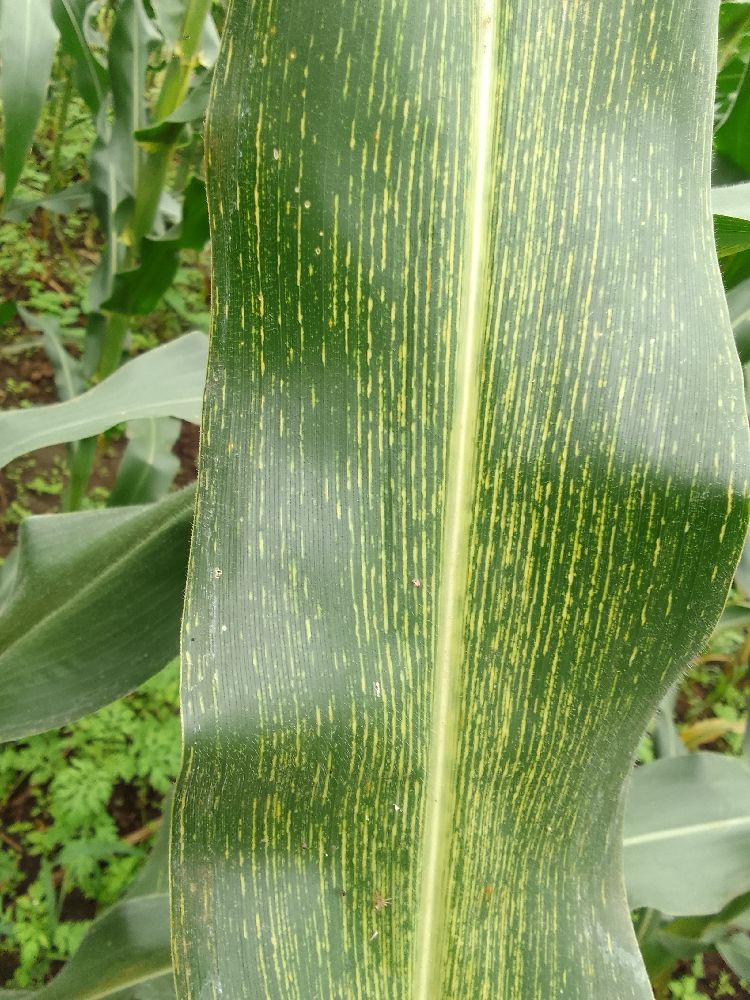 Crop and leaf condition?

maize, maize streak virus
